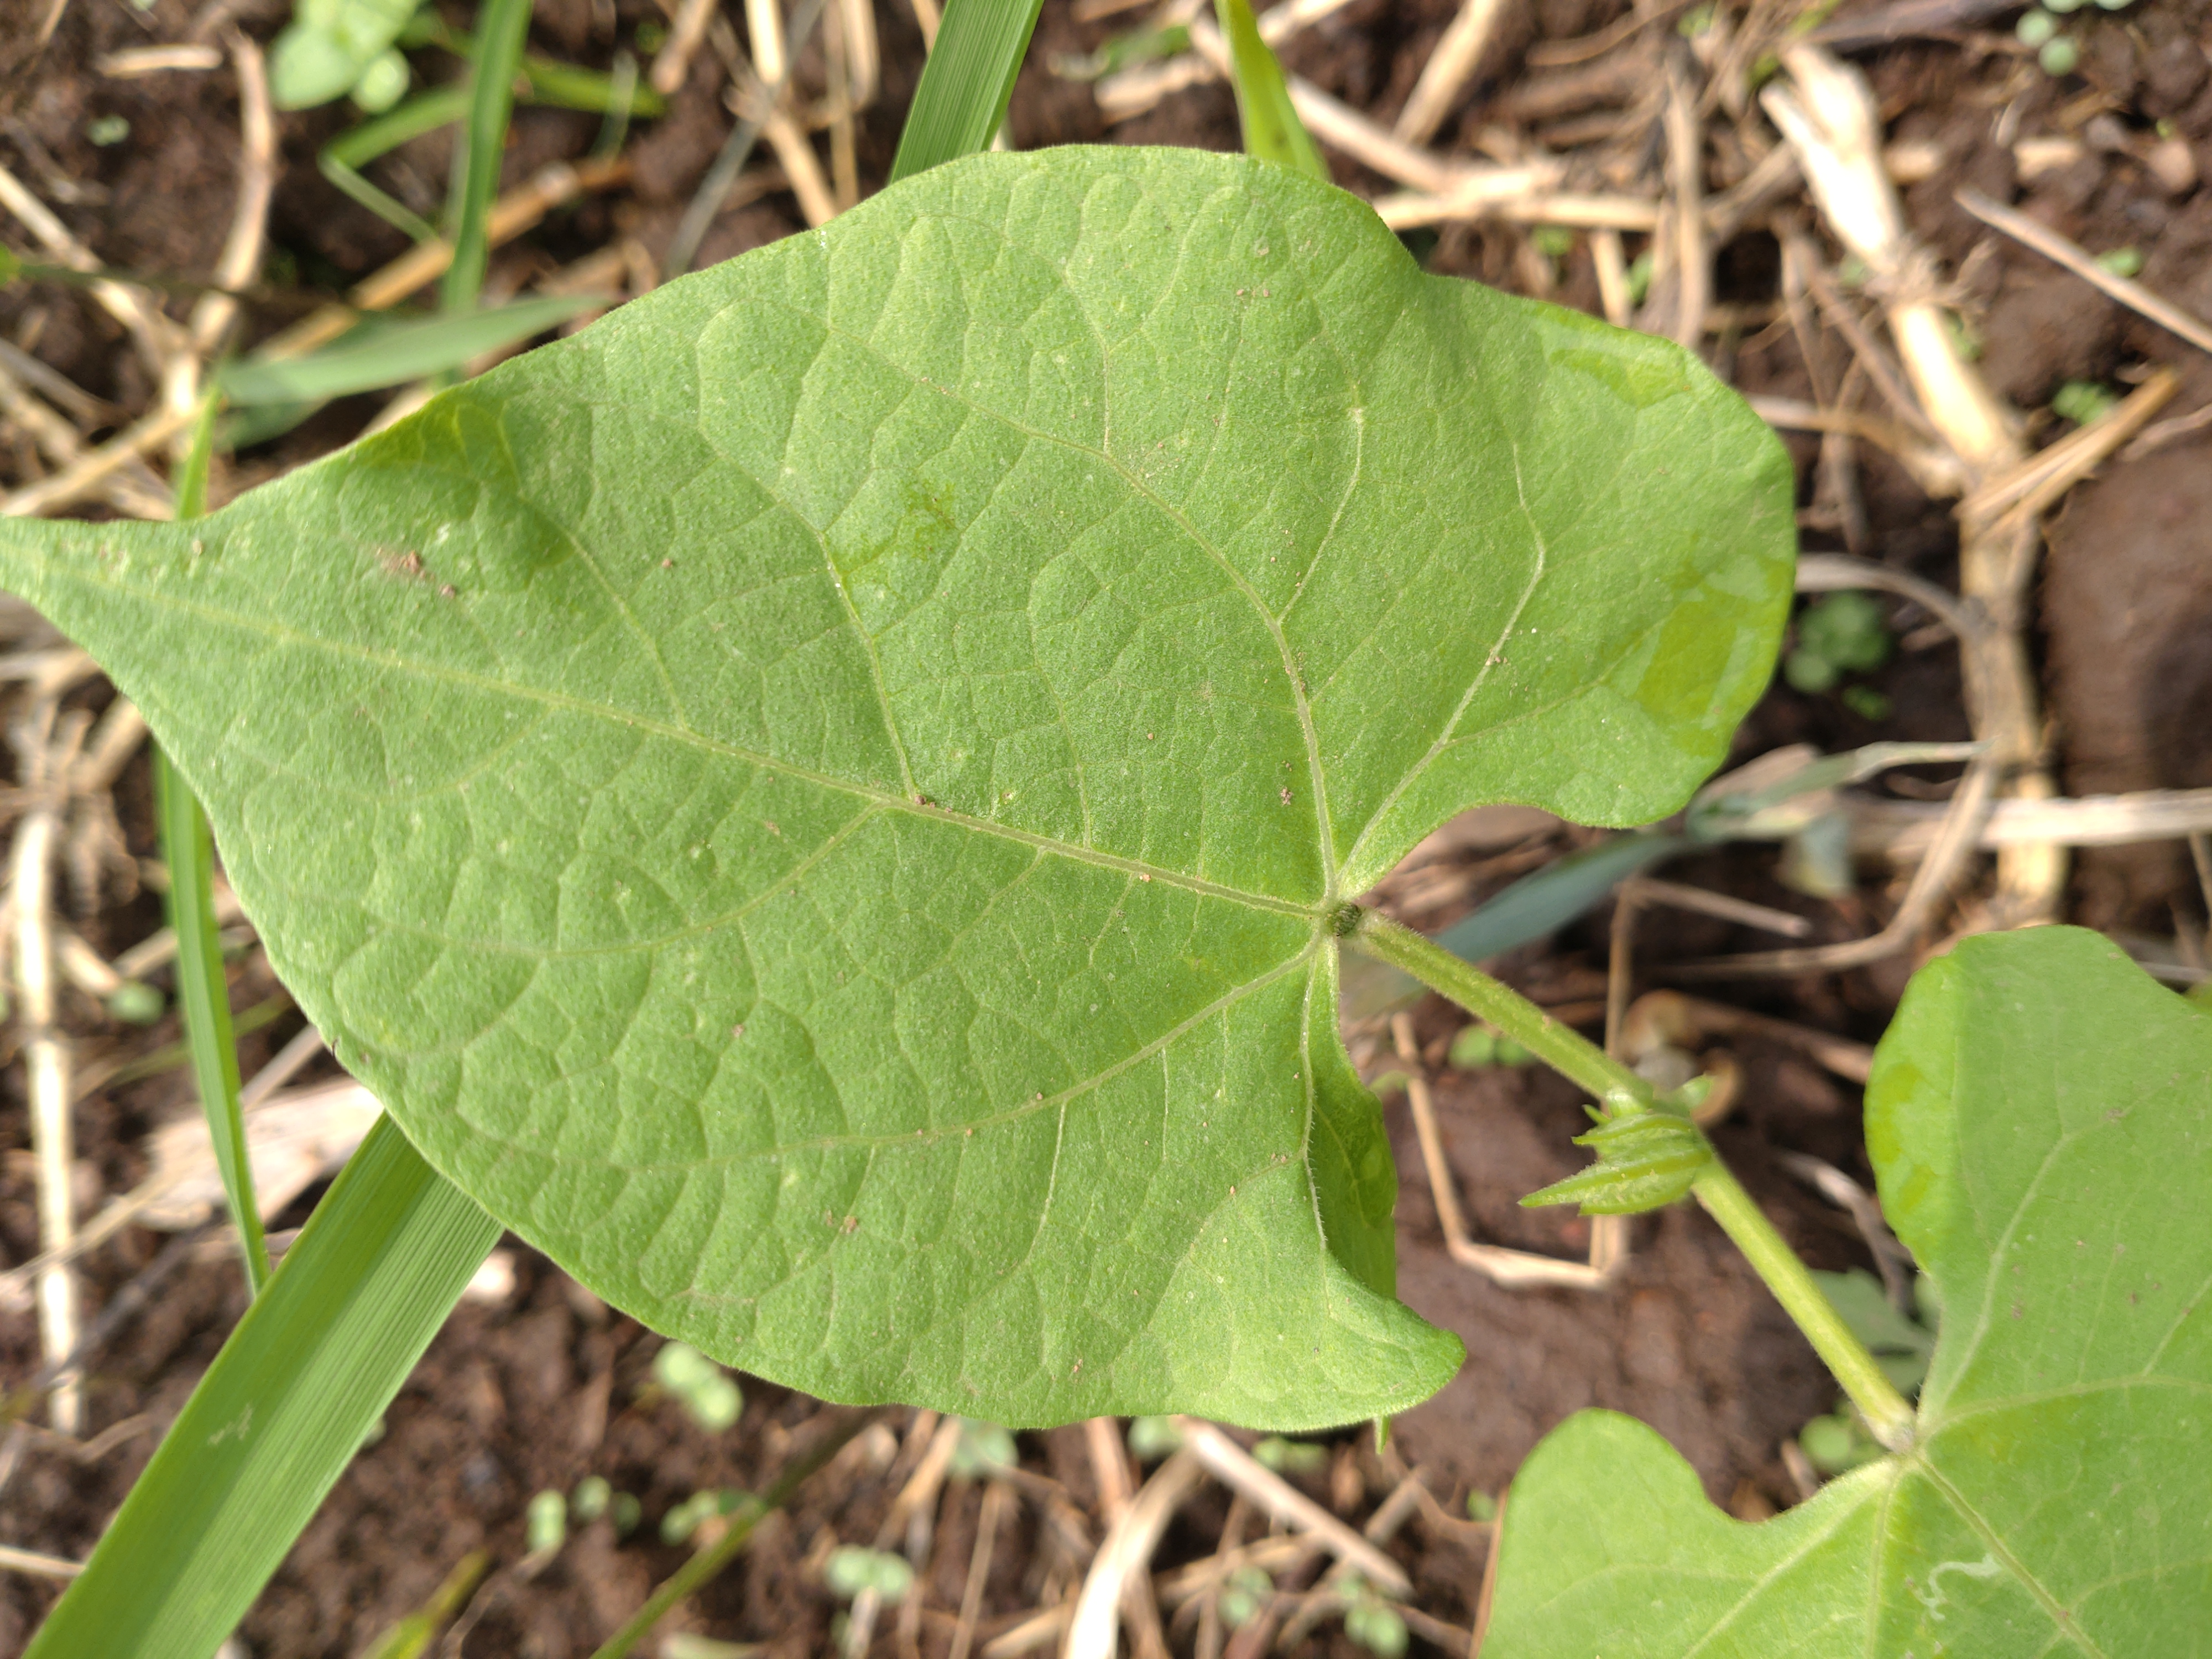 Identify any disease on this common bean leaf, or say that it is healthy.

healthy
